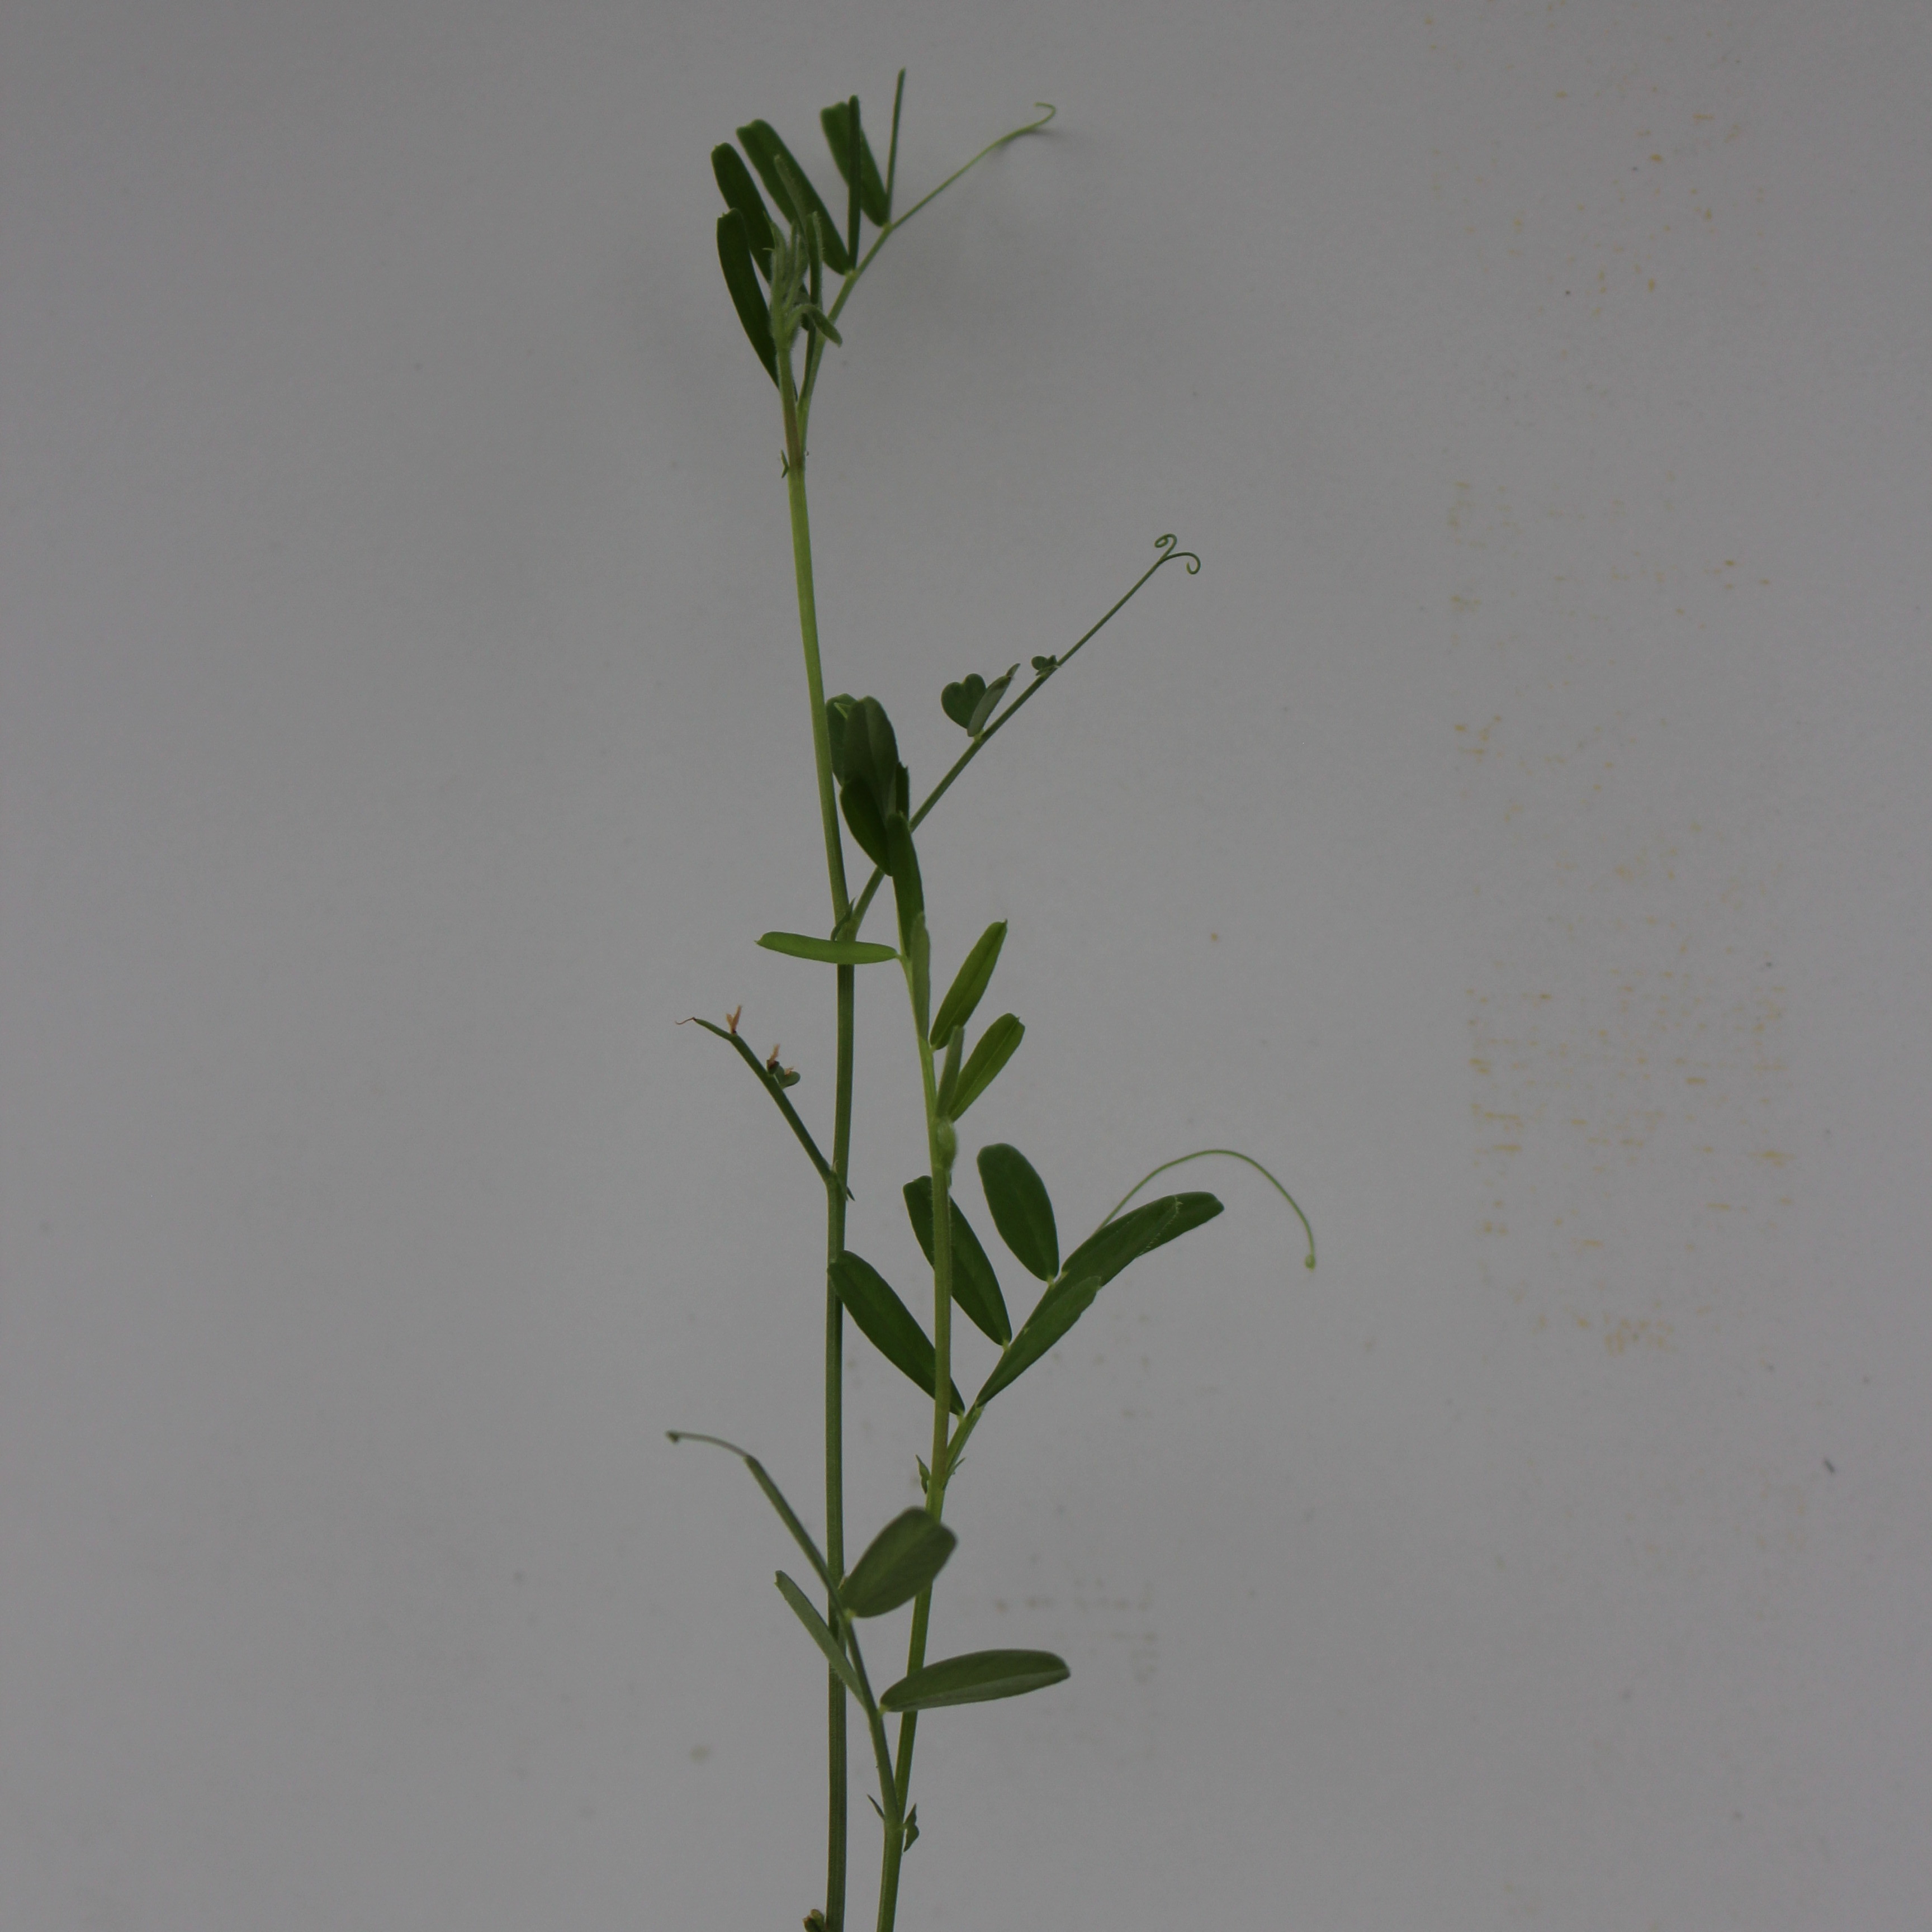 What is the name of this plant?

Vicia sativa
